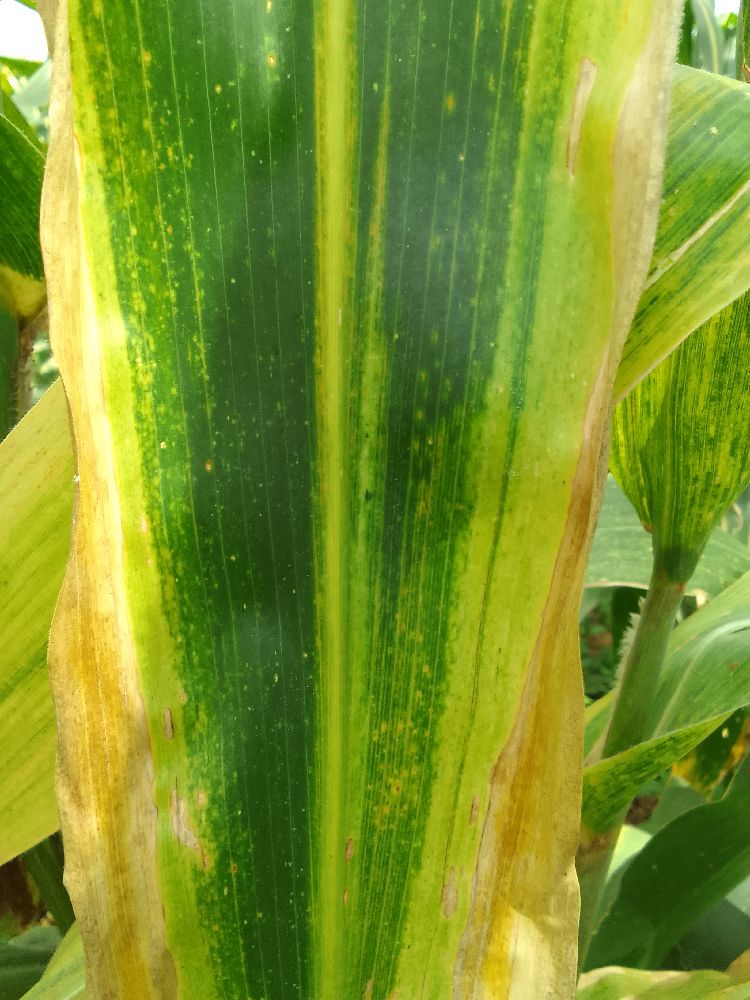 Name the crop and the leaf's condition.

maize, maize lethal necrosis
